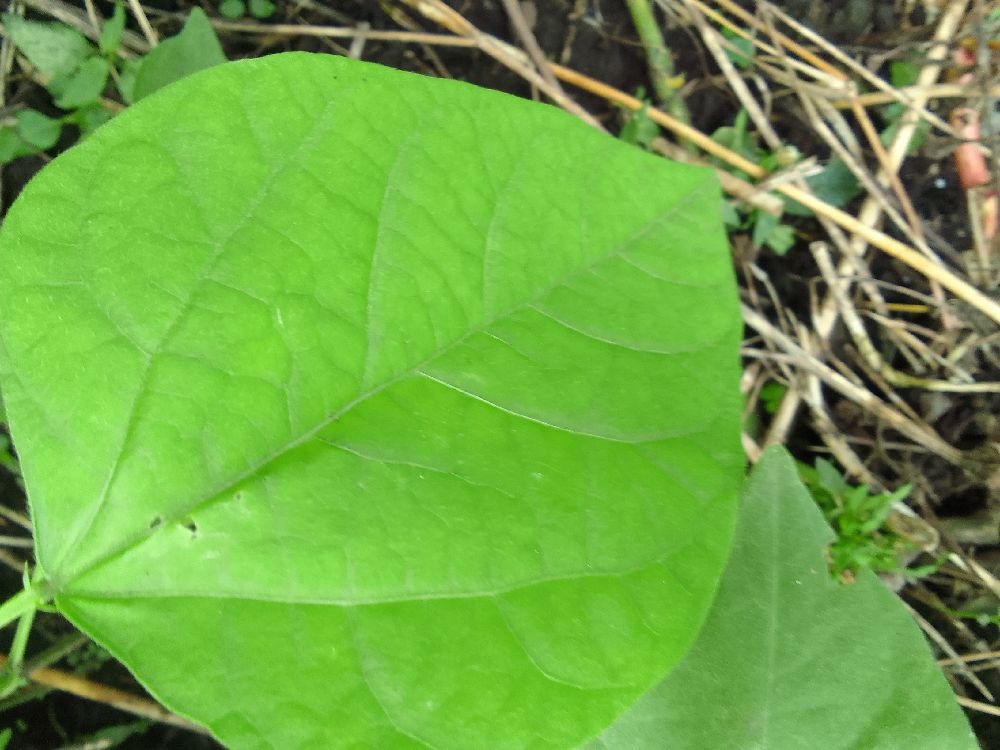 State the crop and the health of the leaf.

common bean, healthy
